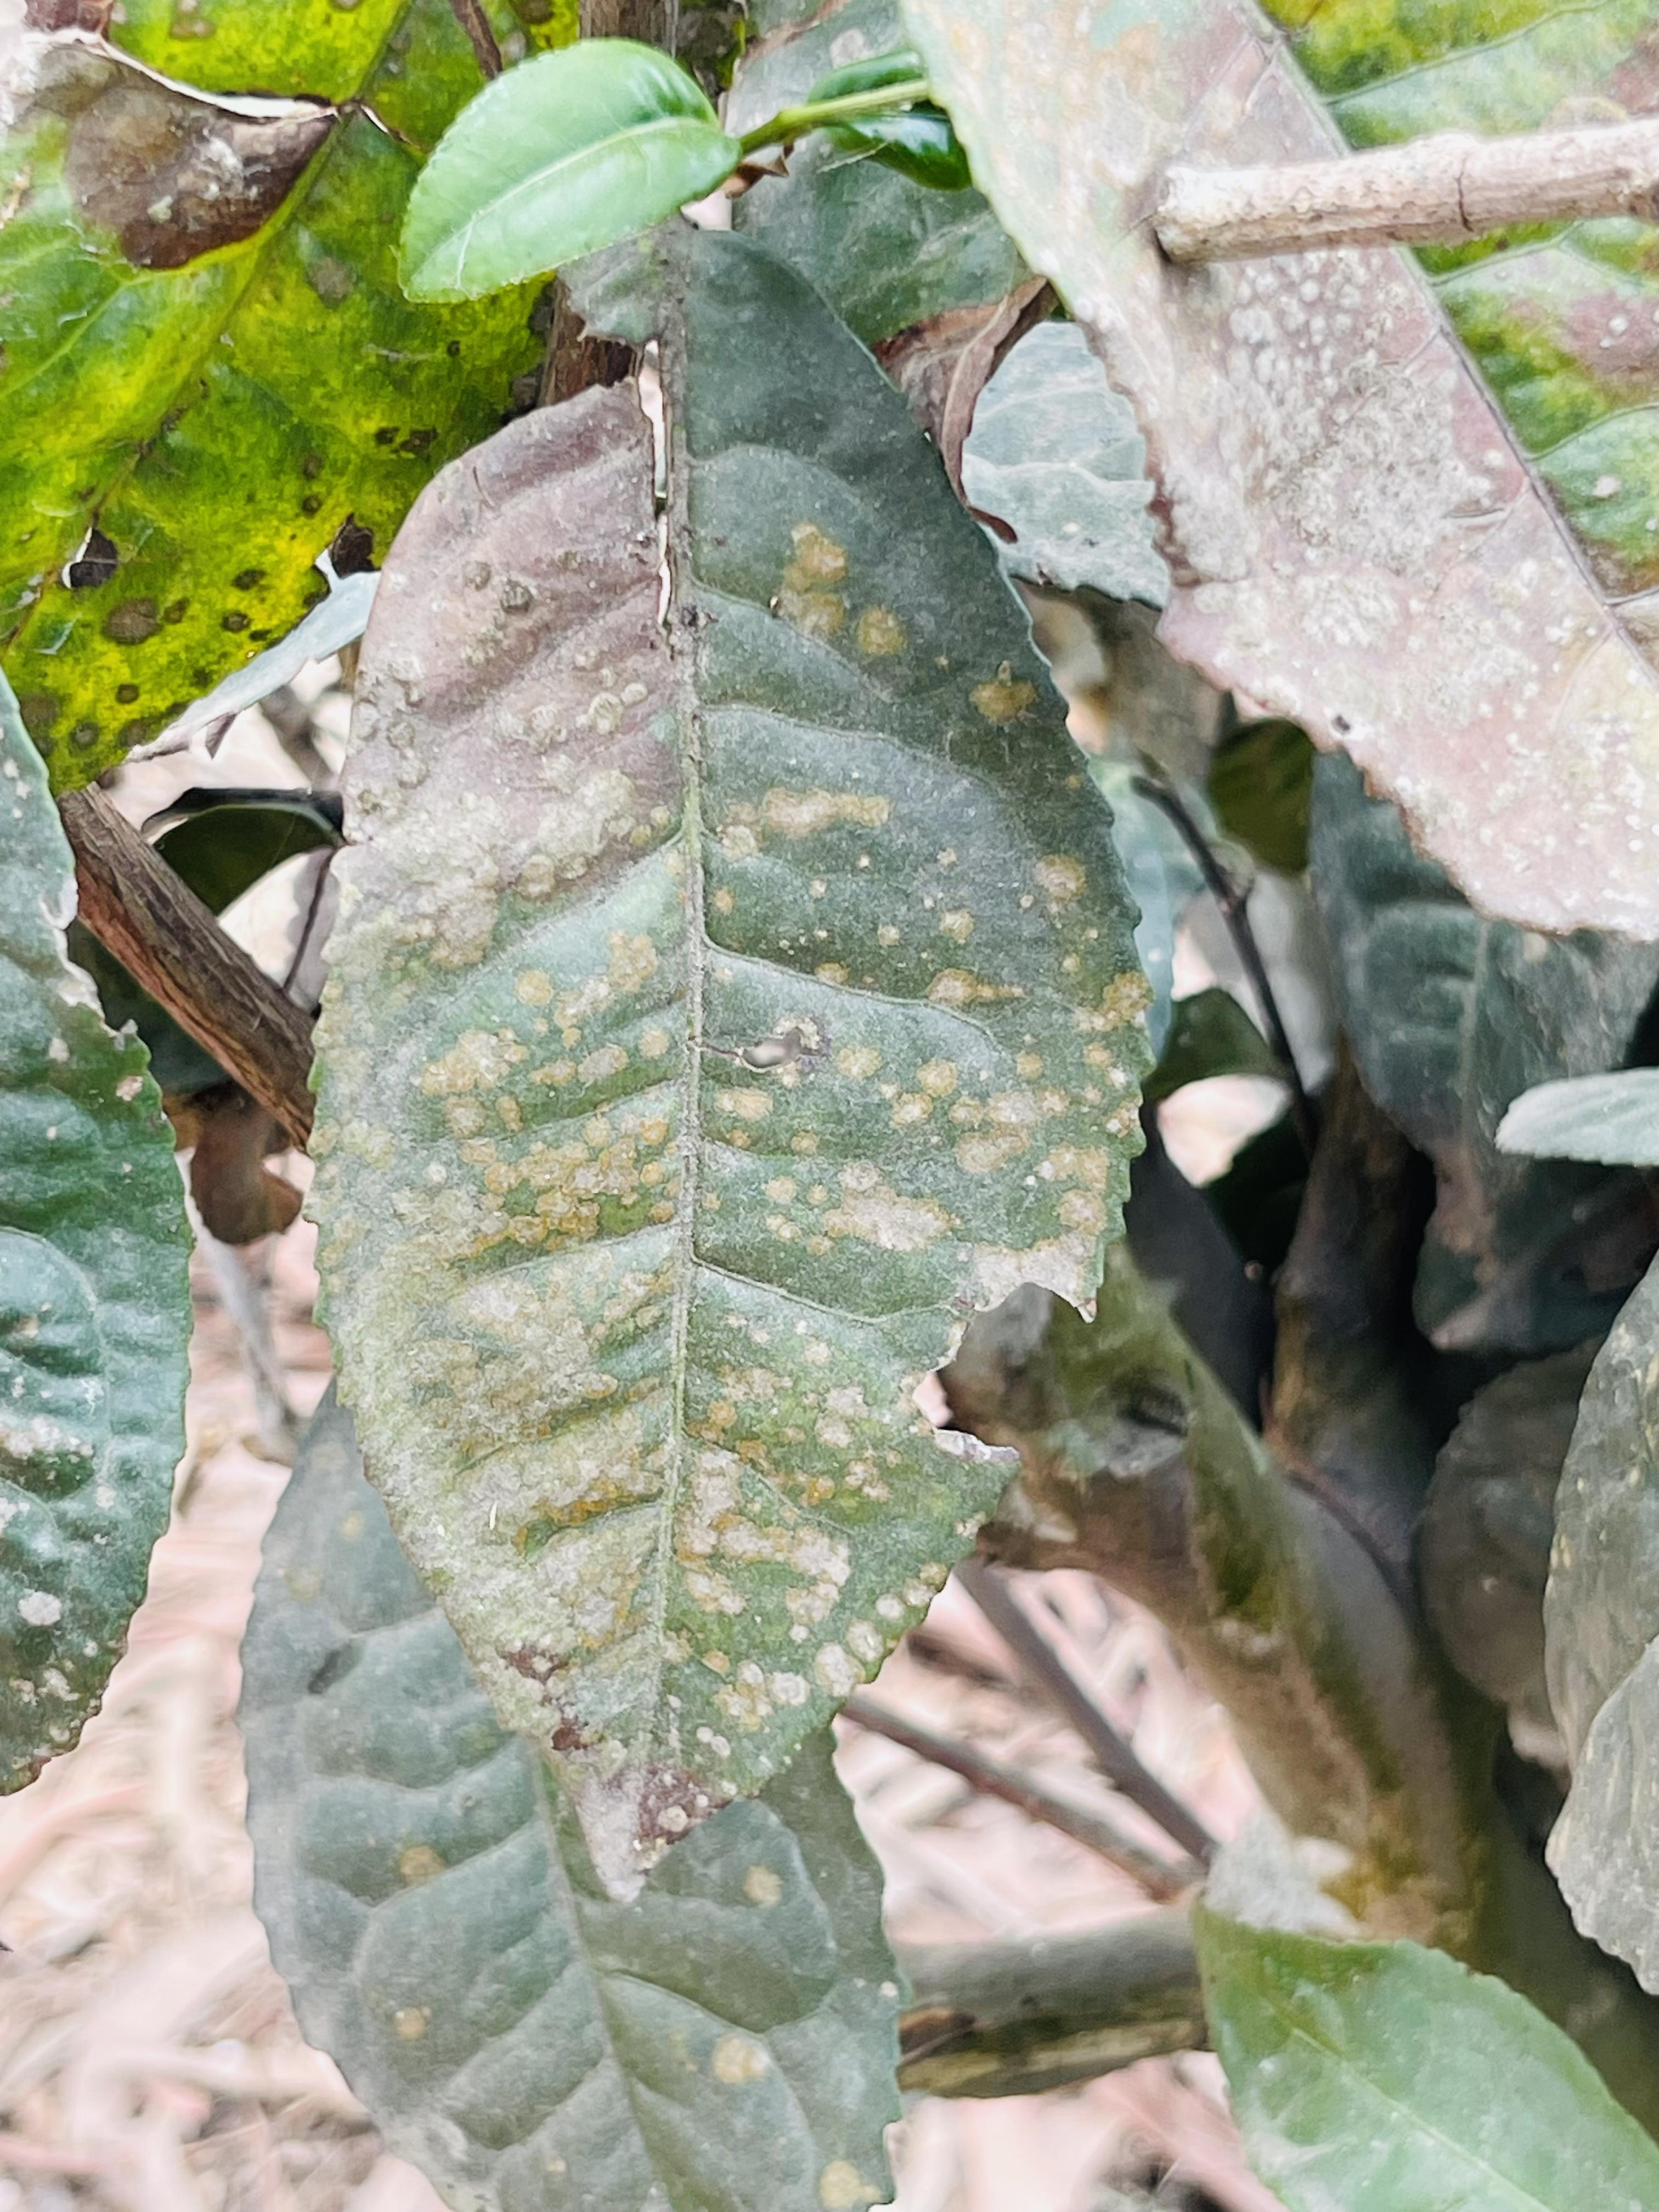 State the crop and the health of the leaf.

tea, red rust
